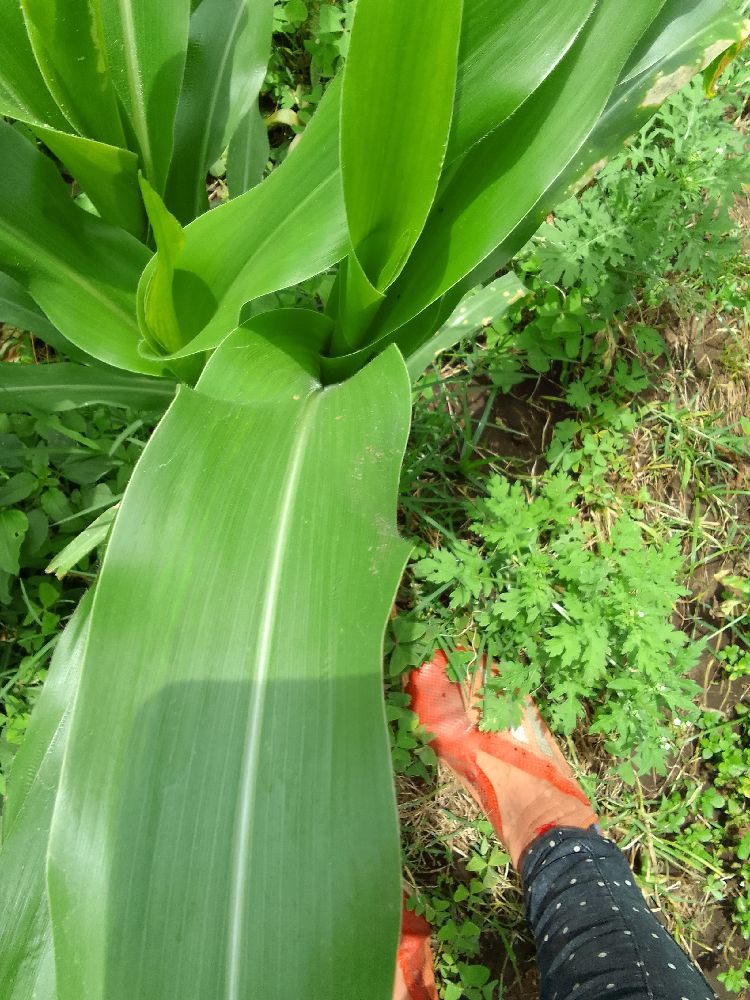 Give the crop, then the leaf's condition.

maize, healthy
